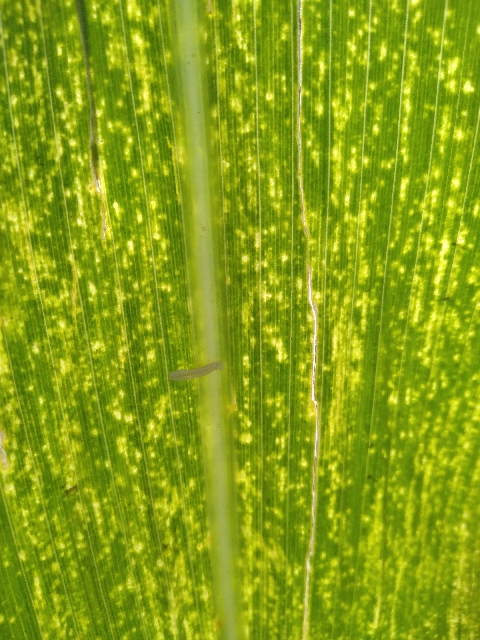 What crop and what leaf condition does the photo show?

maize, maize lethal necrosis
